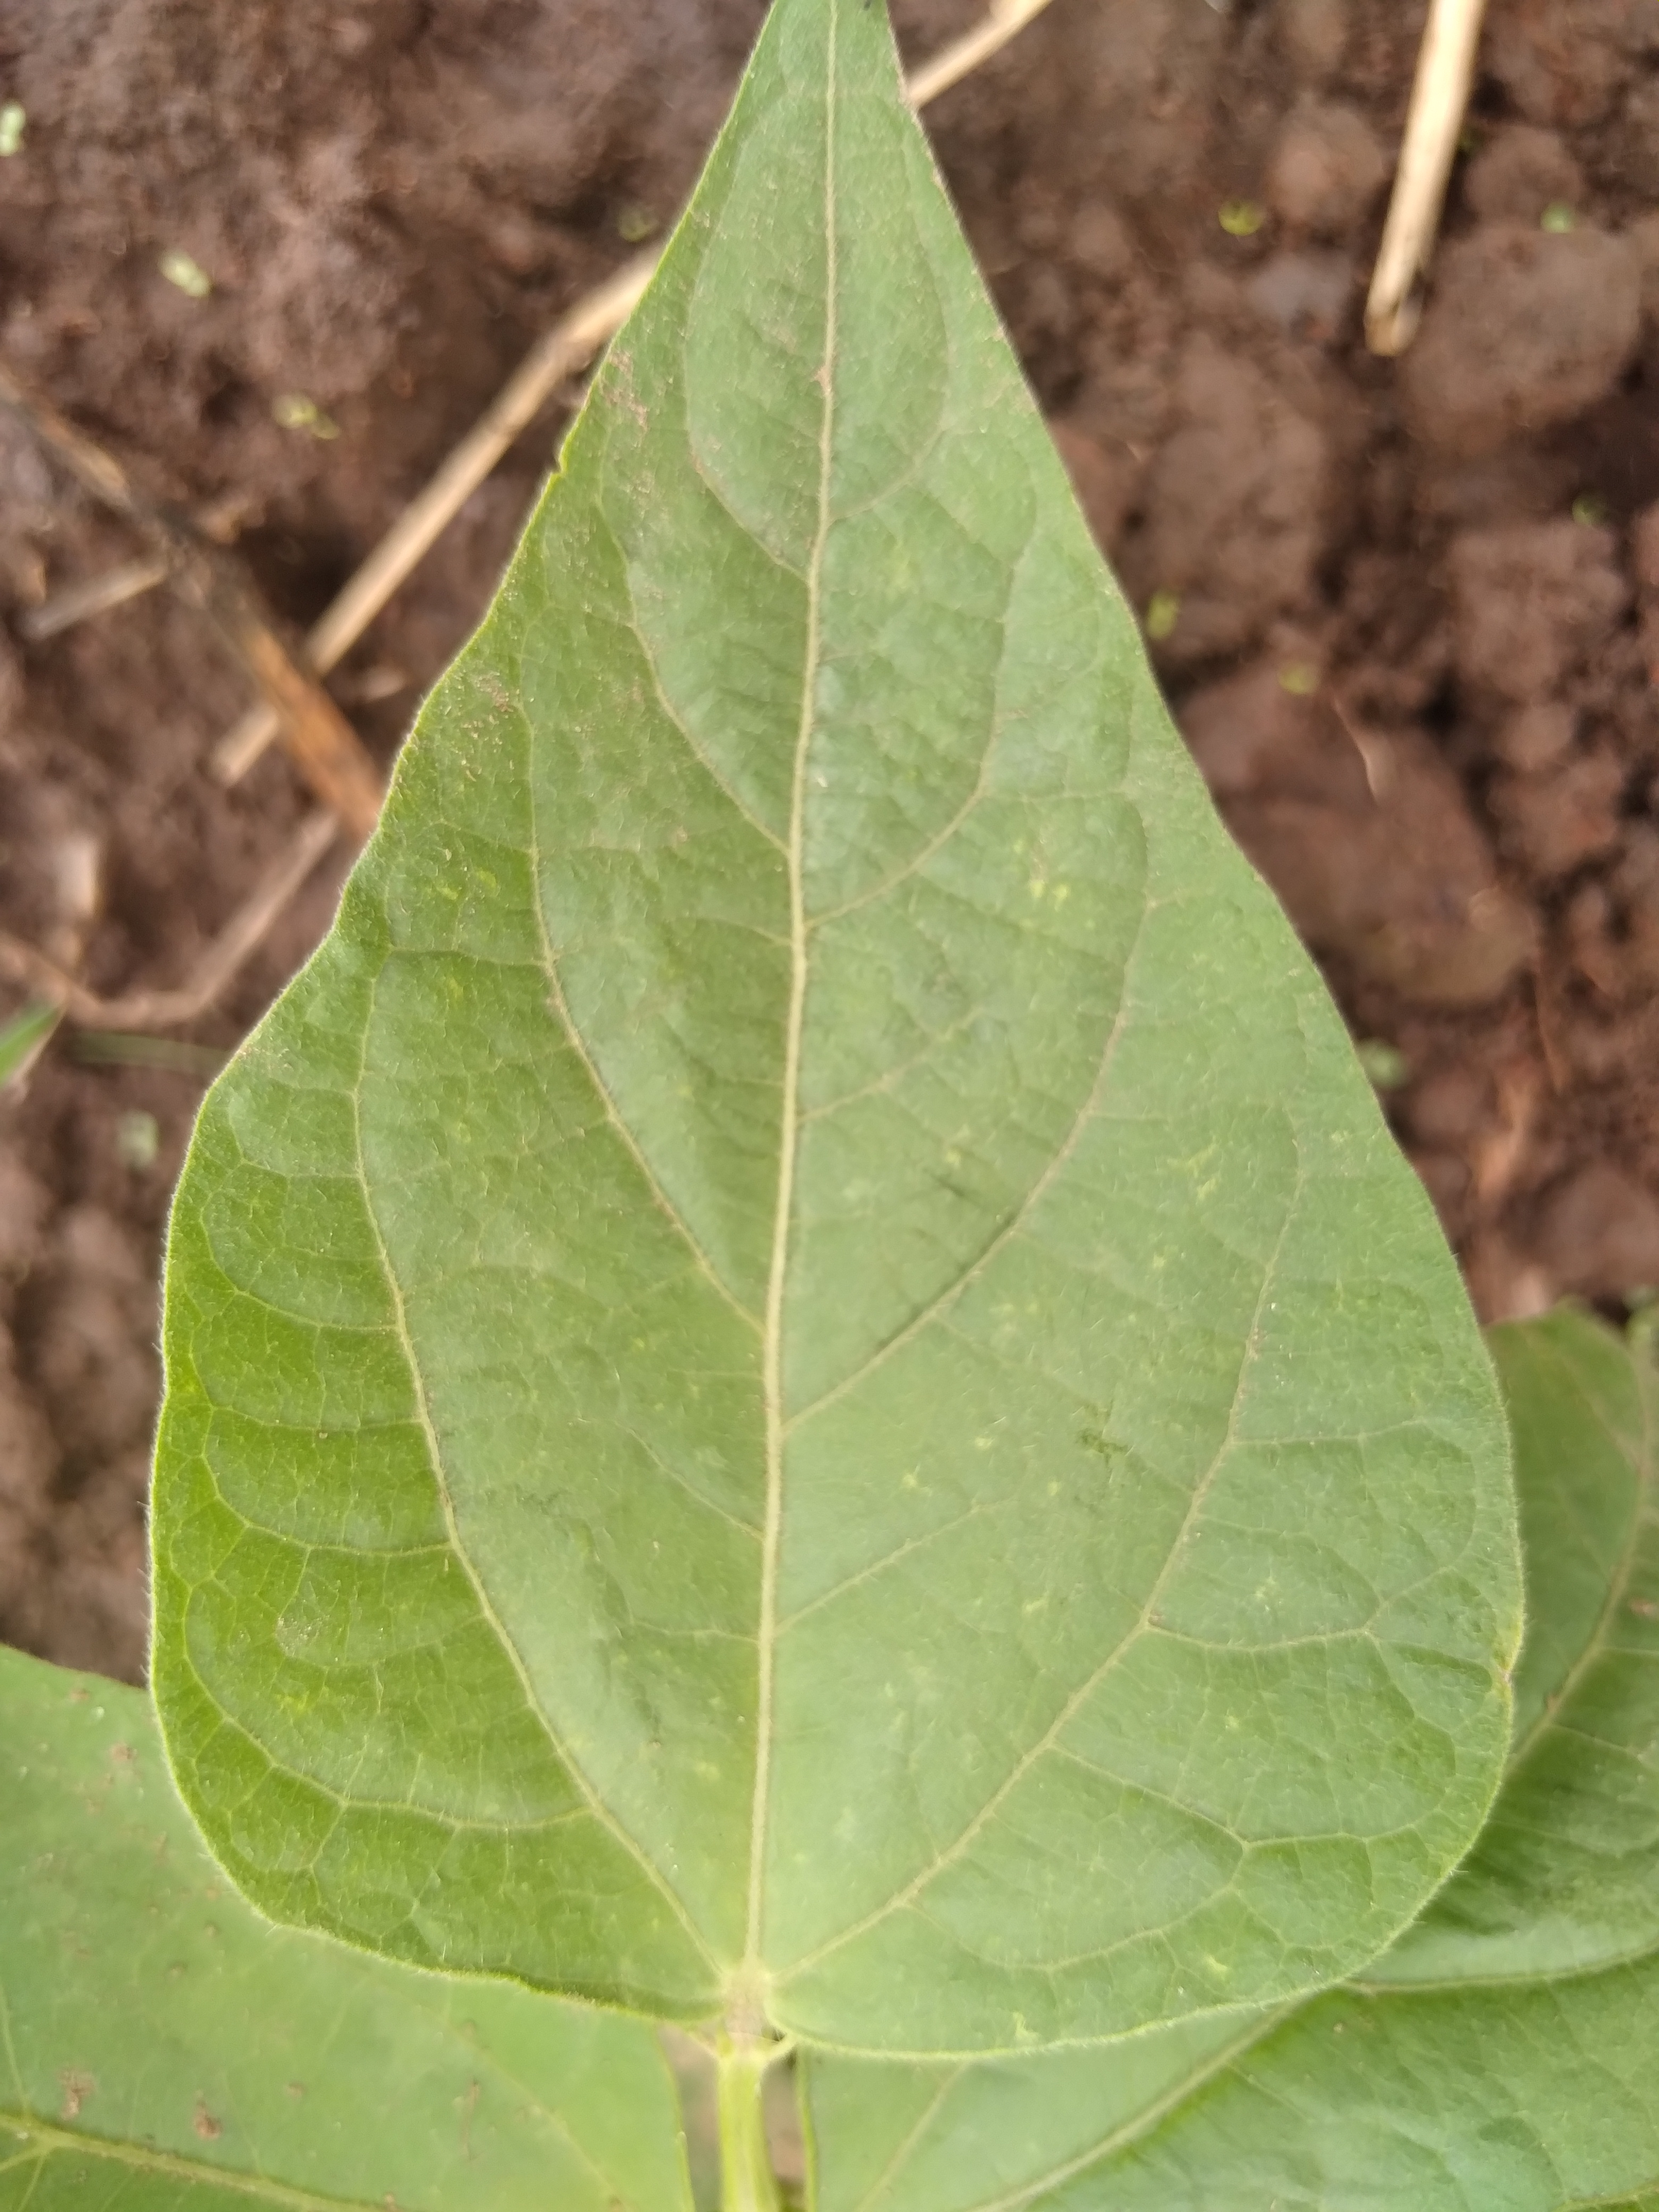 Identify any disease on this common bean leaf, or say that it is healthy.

healthy
